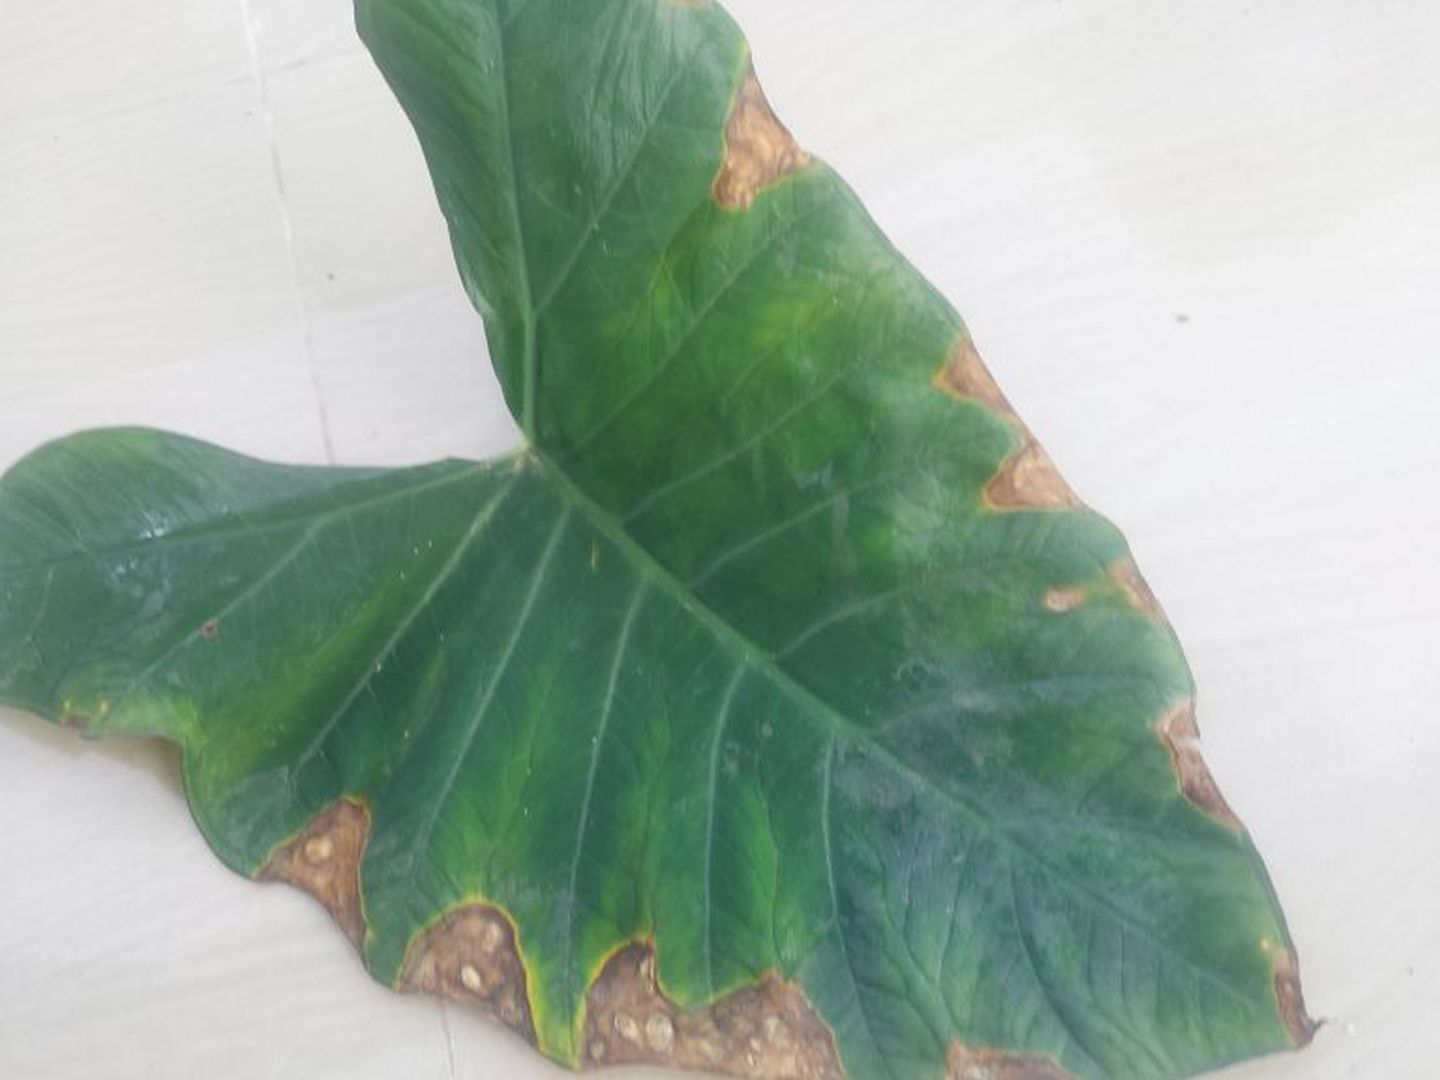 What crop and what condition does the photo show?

taro, leaf blight
